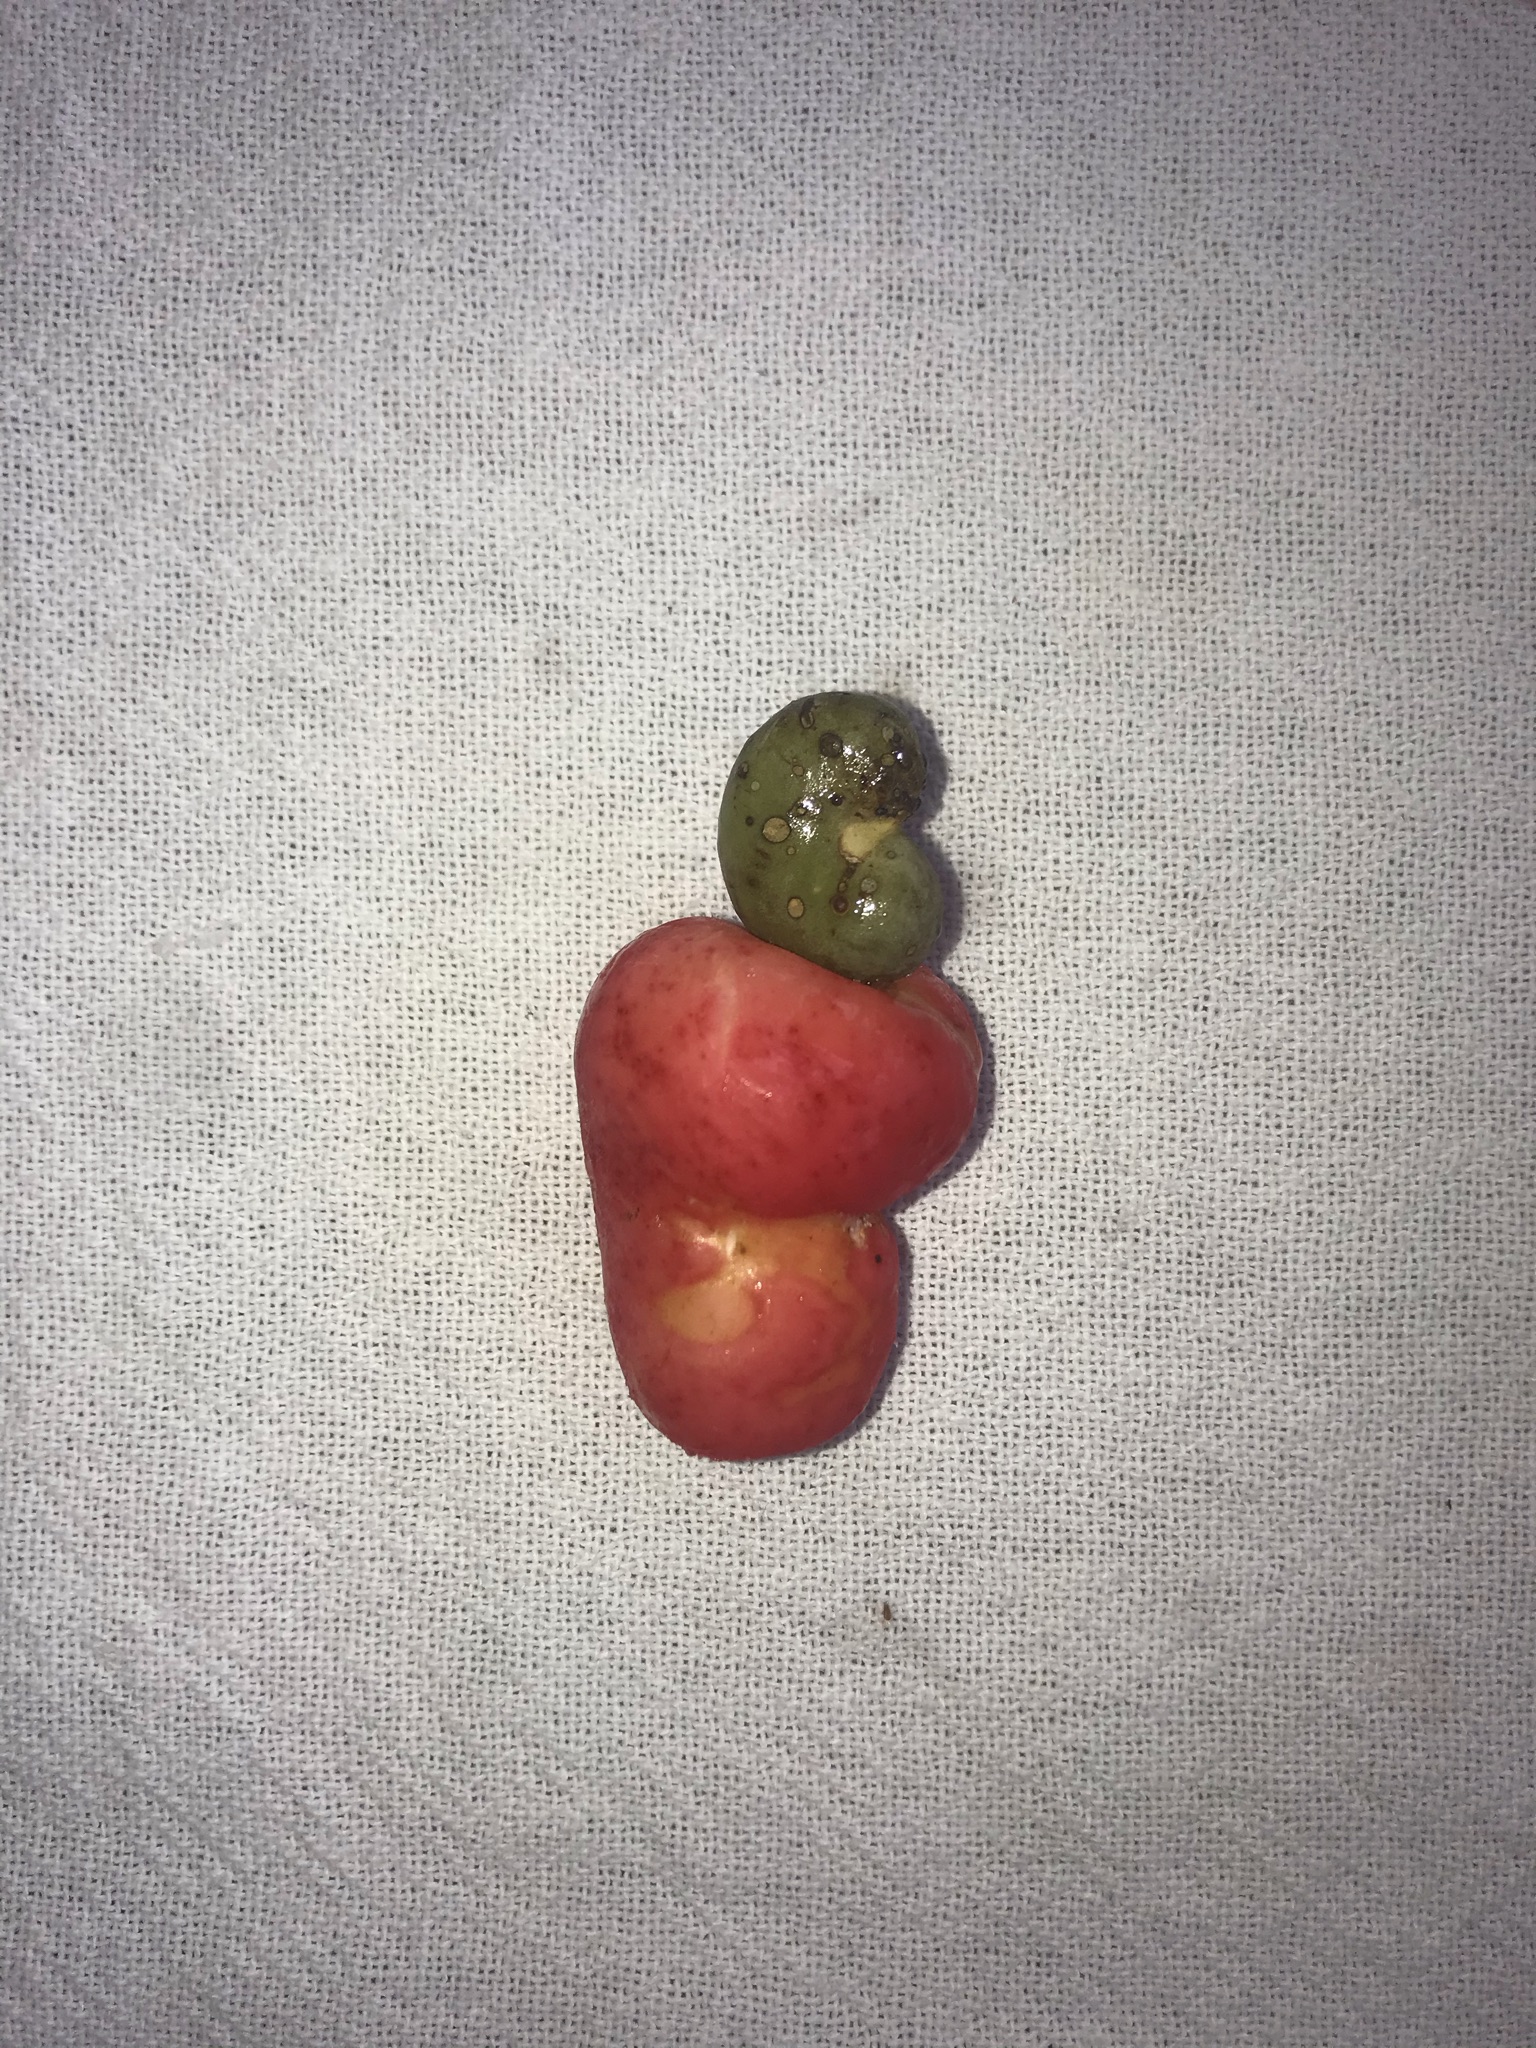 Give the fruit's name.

caju vermelho
